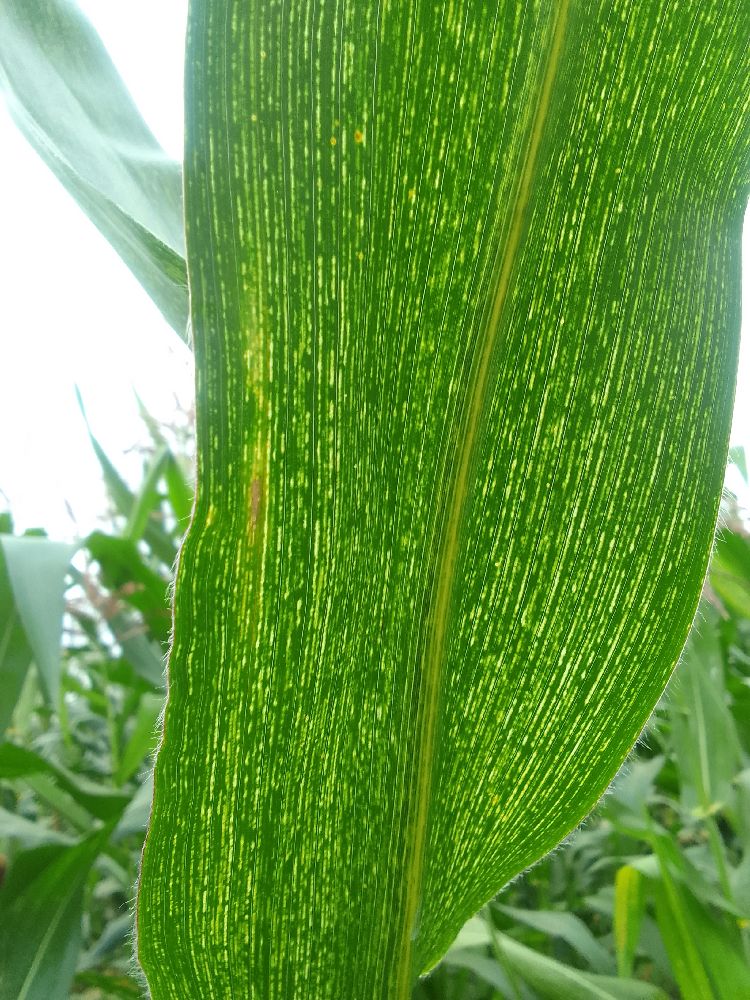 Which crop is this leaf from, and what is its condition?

maize, maize streak virus
